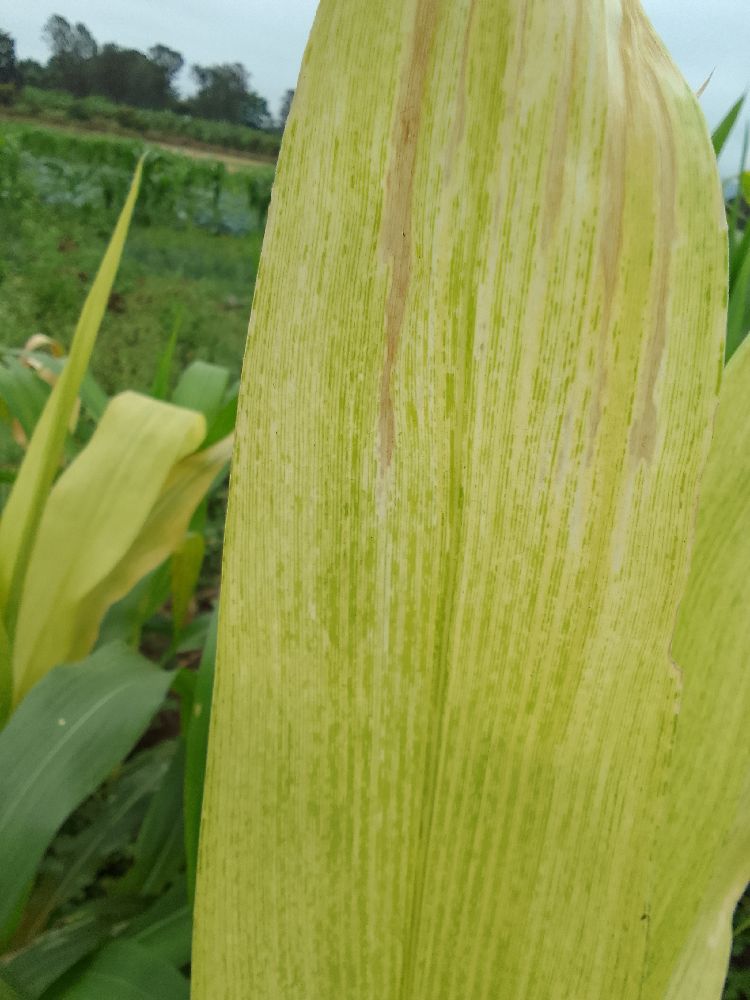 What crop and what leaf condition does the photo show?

maize, maize lethal necrosis
